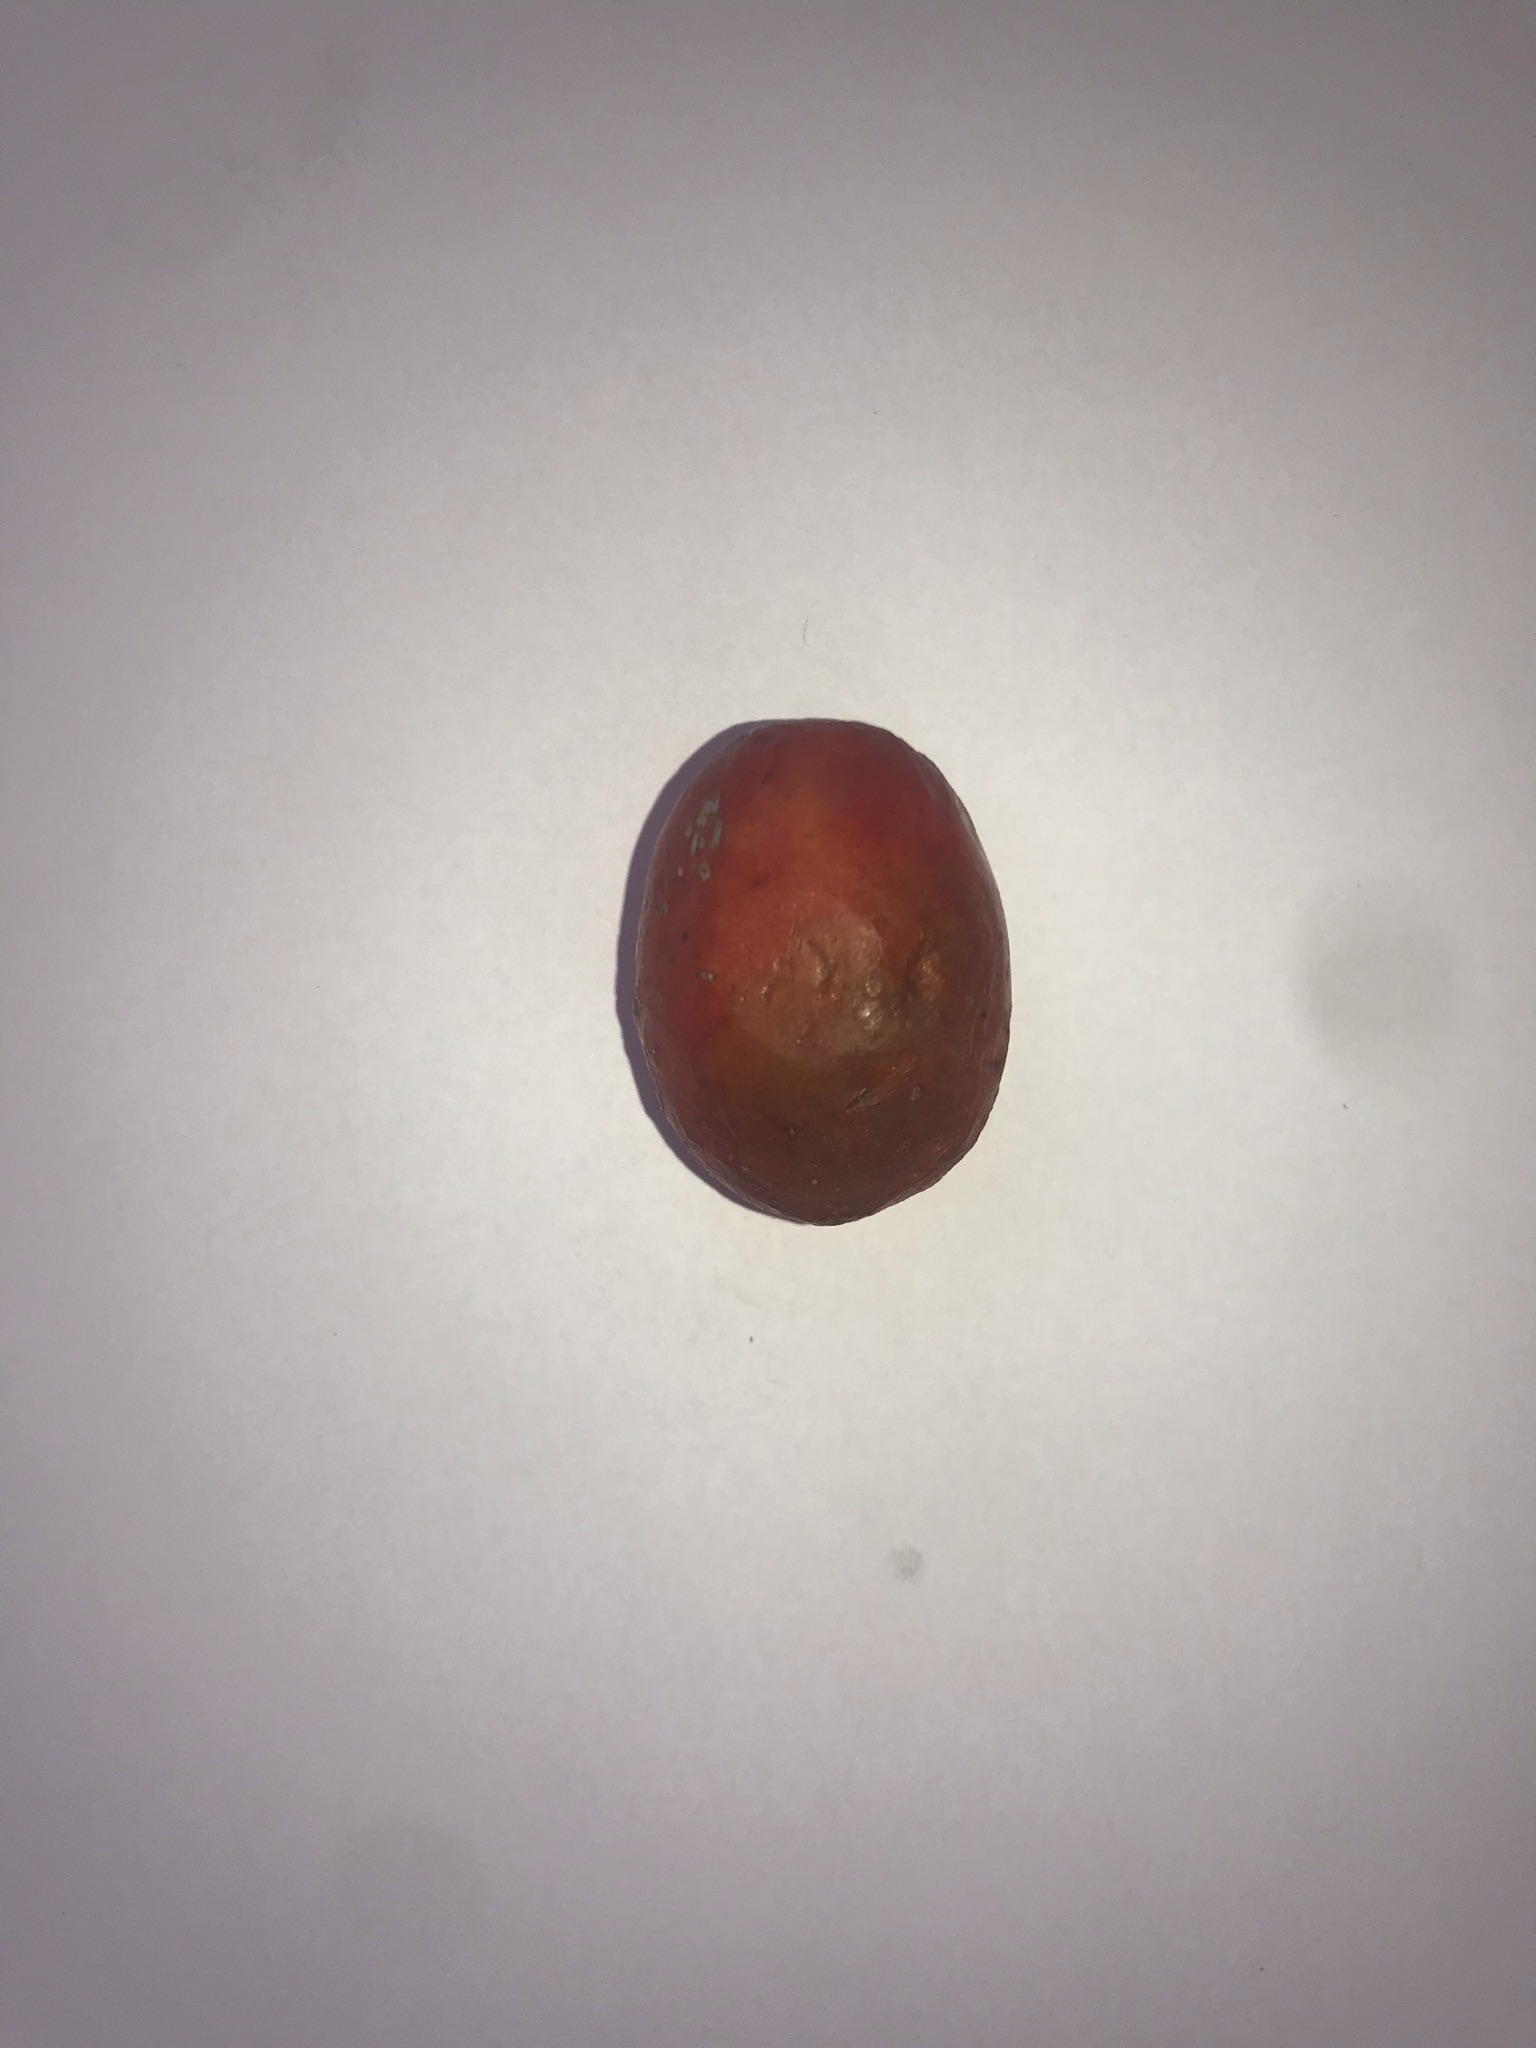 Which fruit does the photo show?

siriguela
